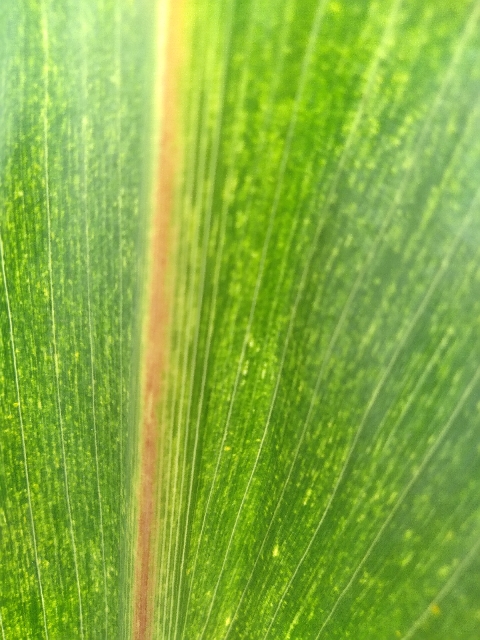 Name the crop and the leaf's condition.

maize, maize lethal necrosis
